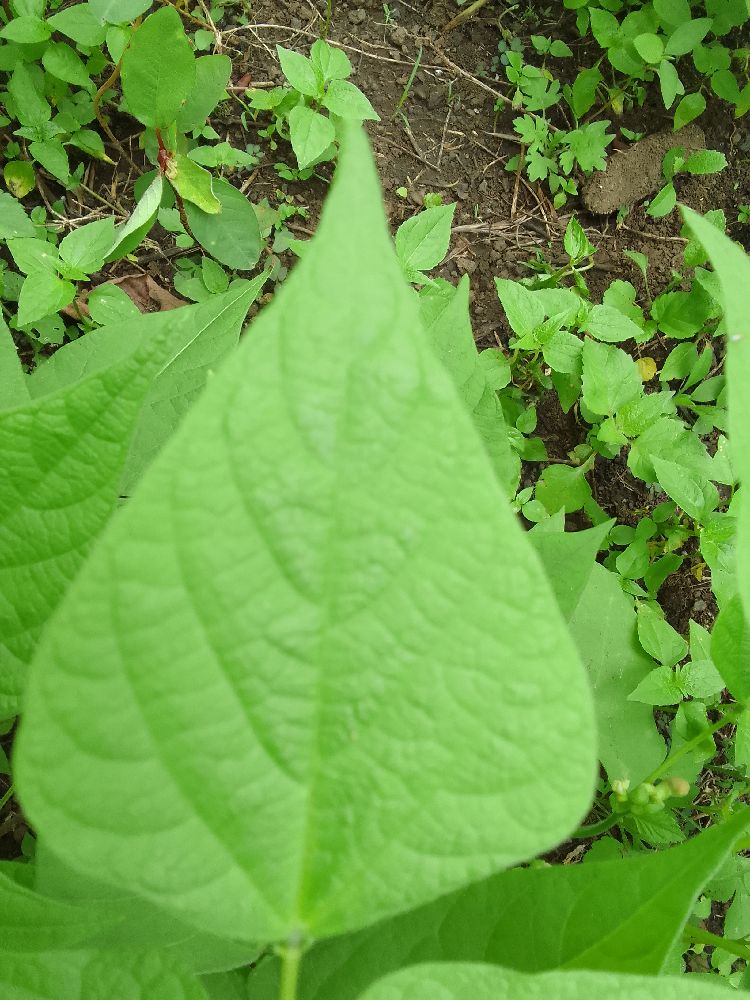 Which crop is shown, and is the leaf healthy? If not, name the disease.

common bean, healthy
